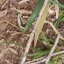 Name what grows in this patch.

grass
